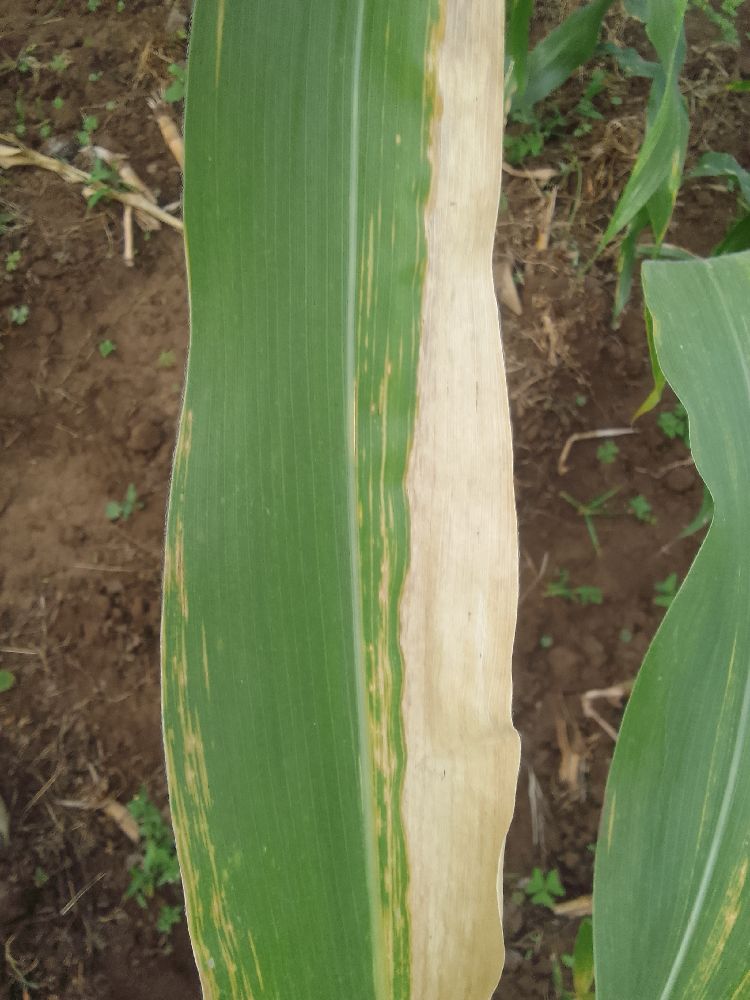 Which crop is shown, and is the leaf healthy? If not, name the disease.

maize, maize lethal necrosis
